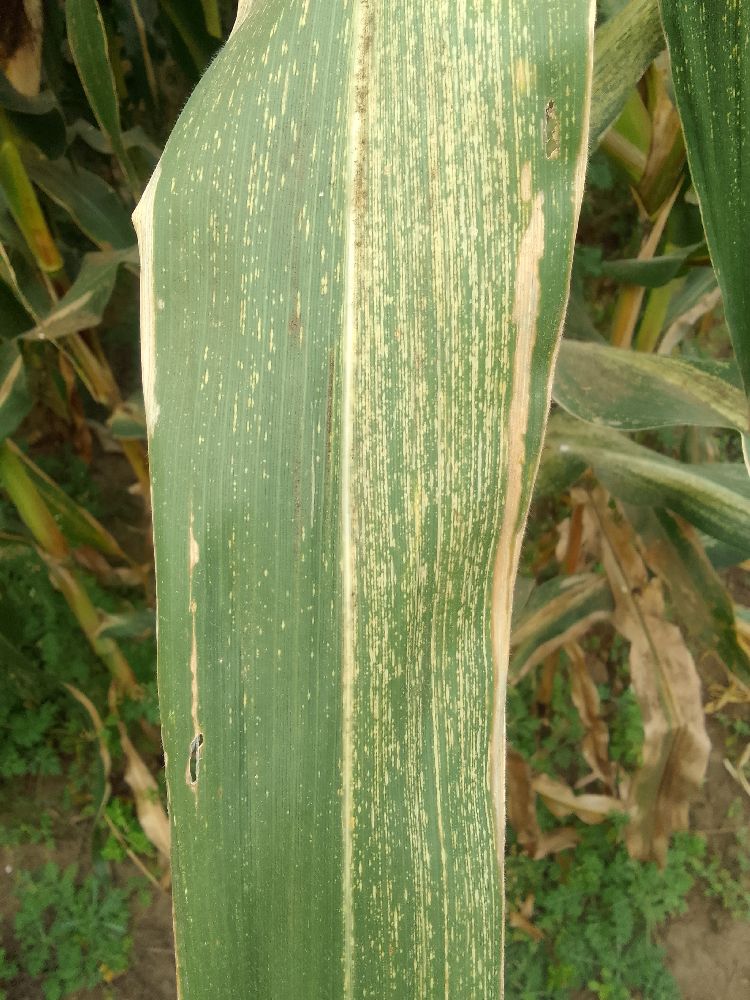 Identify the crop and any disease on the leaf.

maize, maize streak virus
